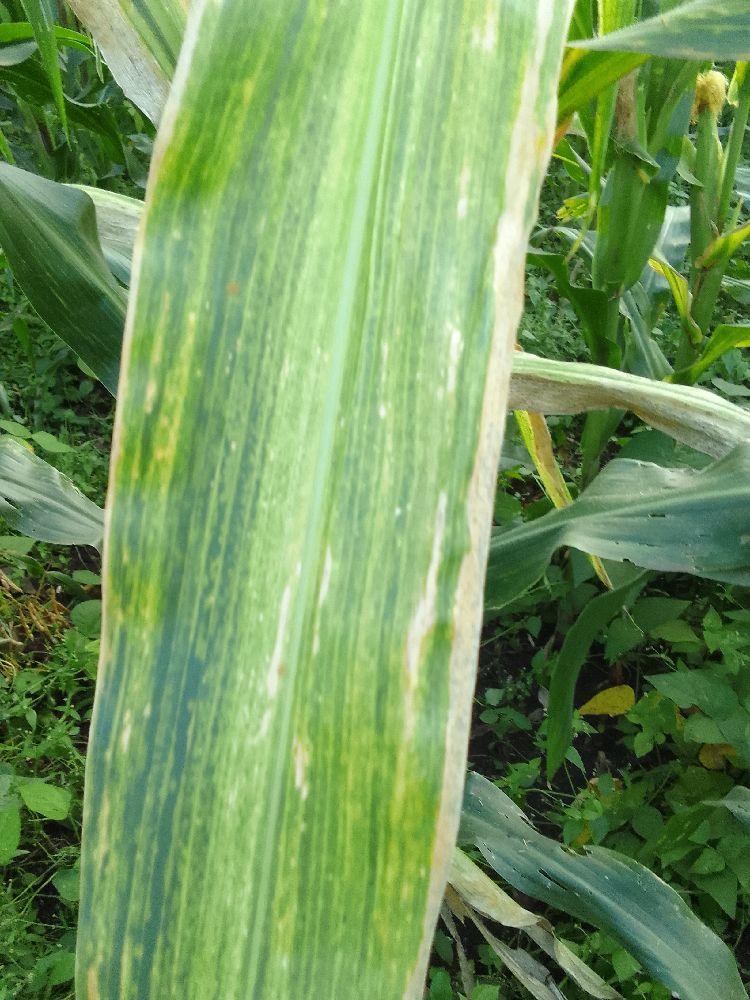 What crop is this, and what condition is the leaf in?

maize, maize lethal necrosis
